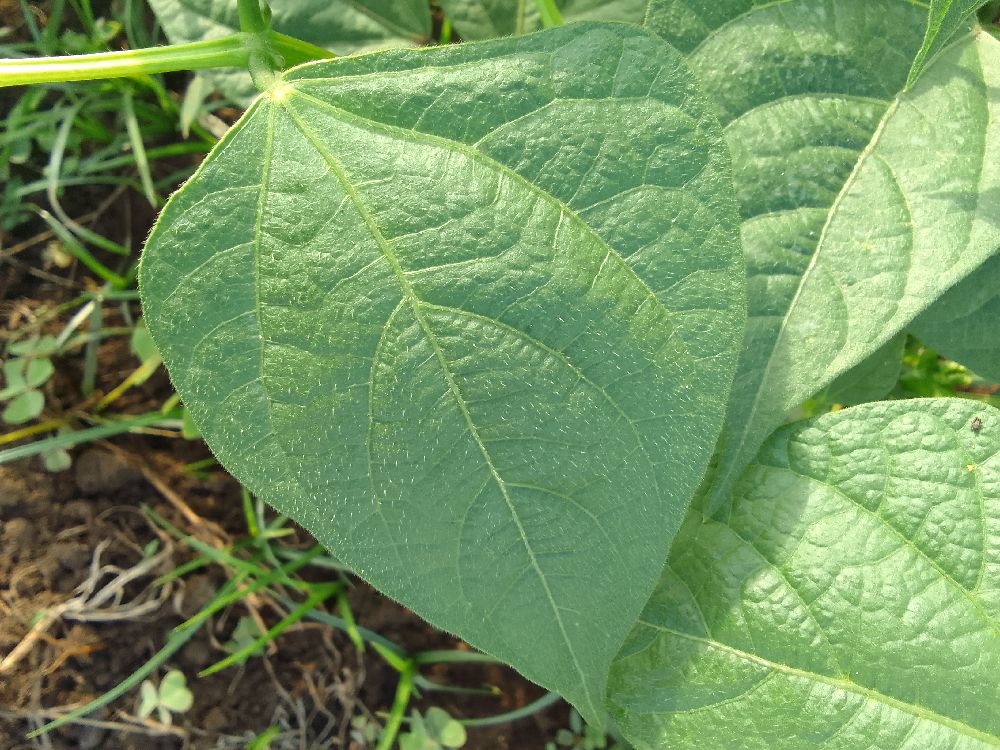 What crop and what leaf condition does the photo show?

common bean, healthy
